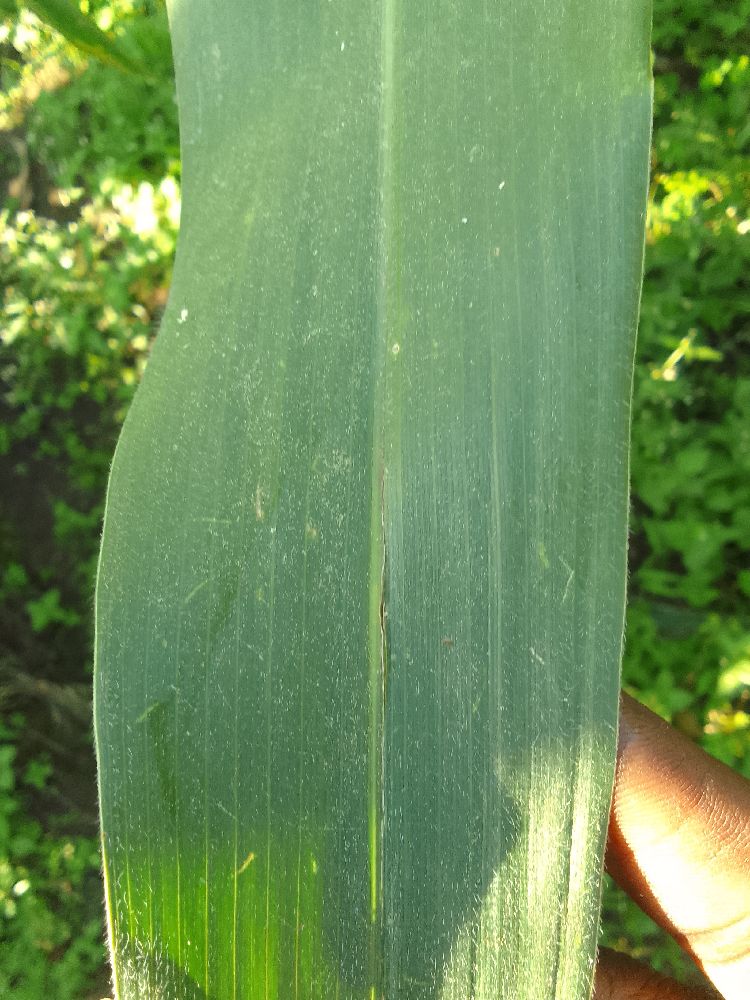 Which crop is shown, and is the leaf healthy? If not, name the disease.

maize, healthy
